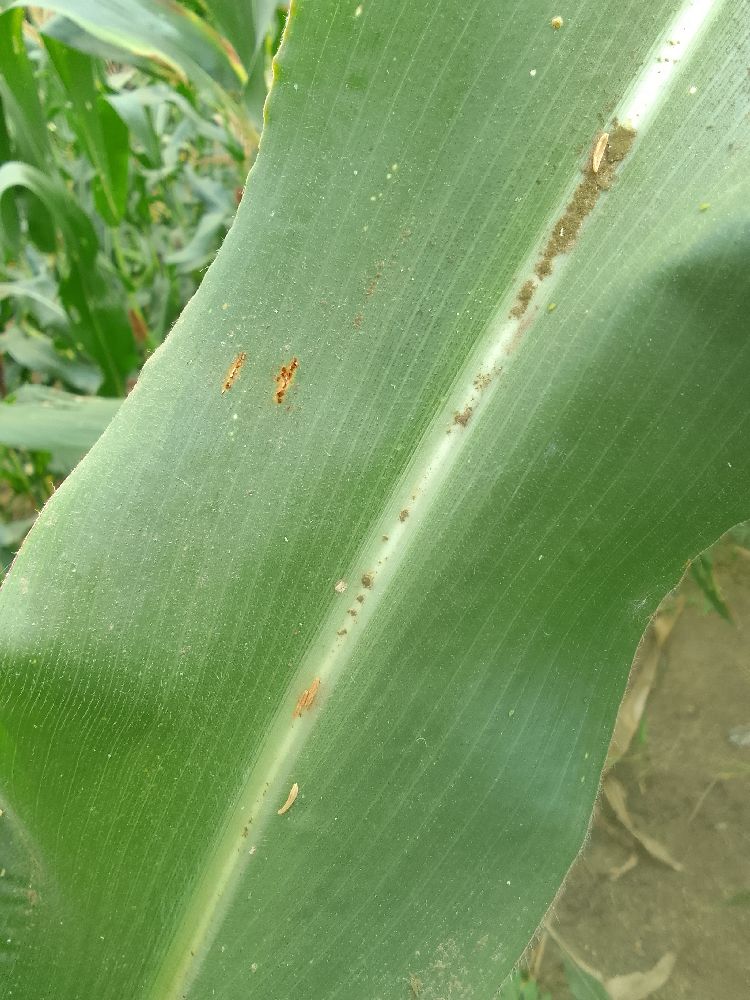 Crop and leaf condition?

maize, healthy
